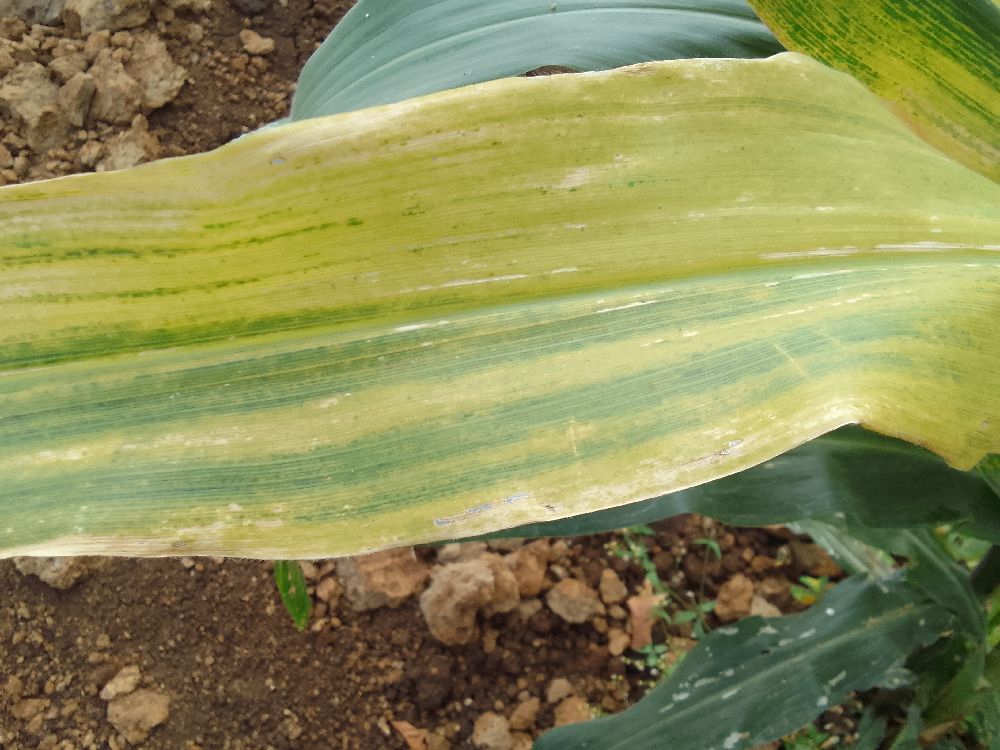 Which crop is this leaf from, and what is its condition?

maize, maize lethal necrosis
